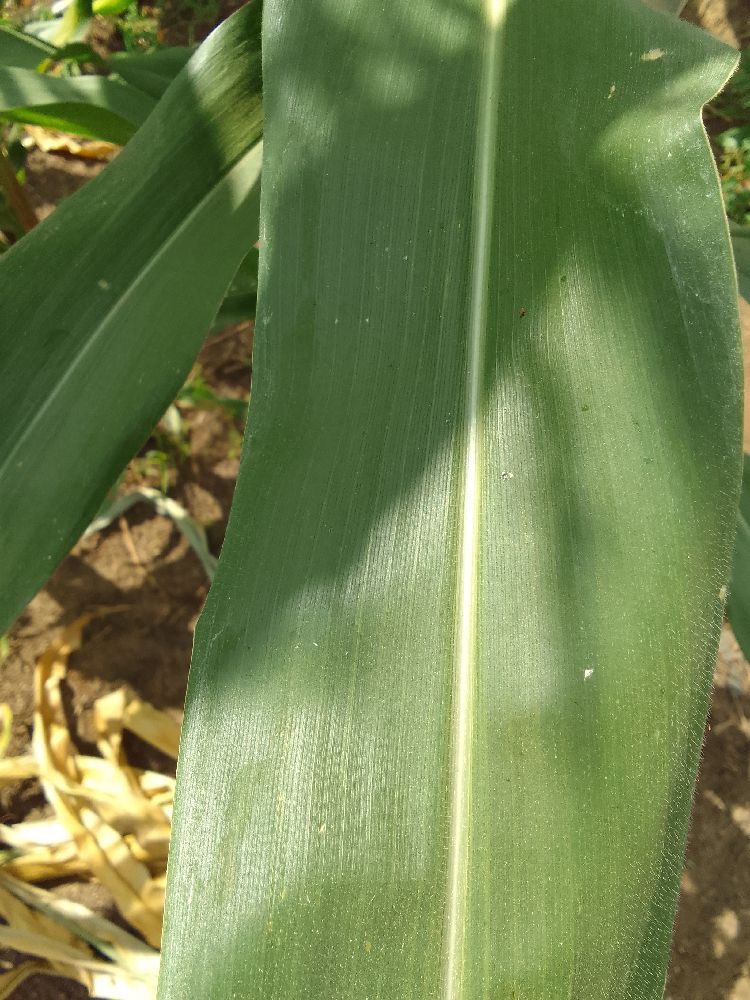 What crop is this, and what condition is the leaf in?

maize, healthy
